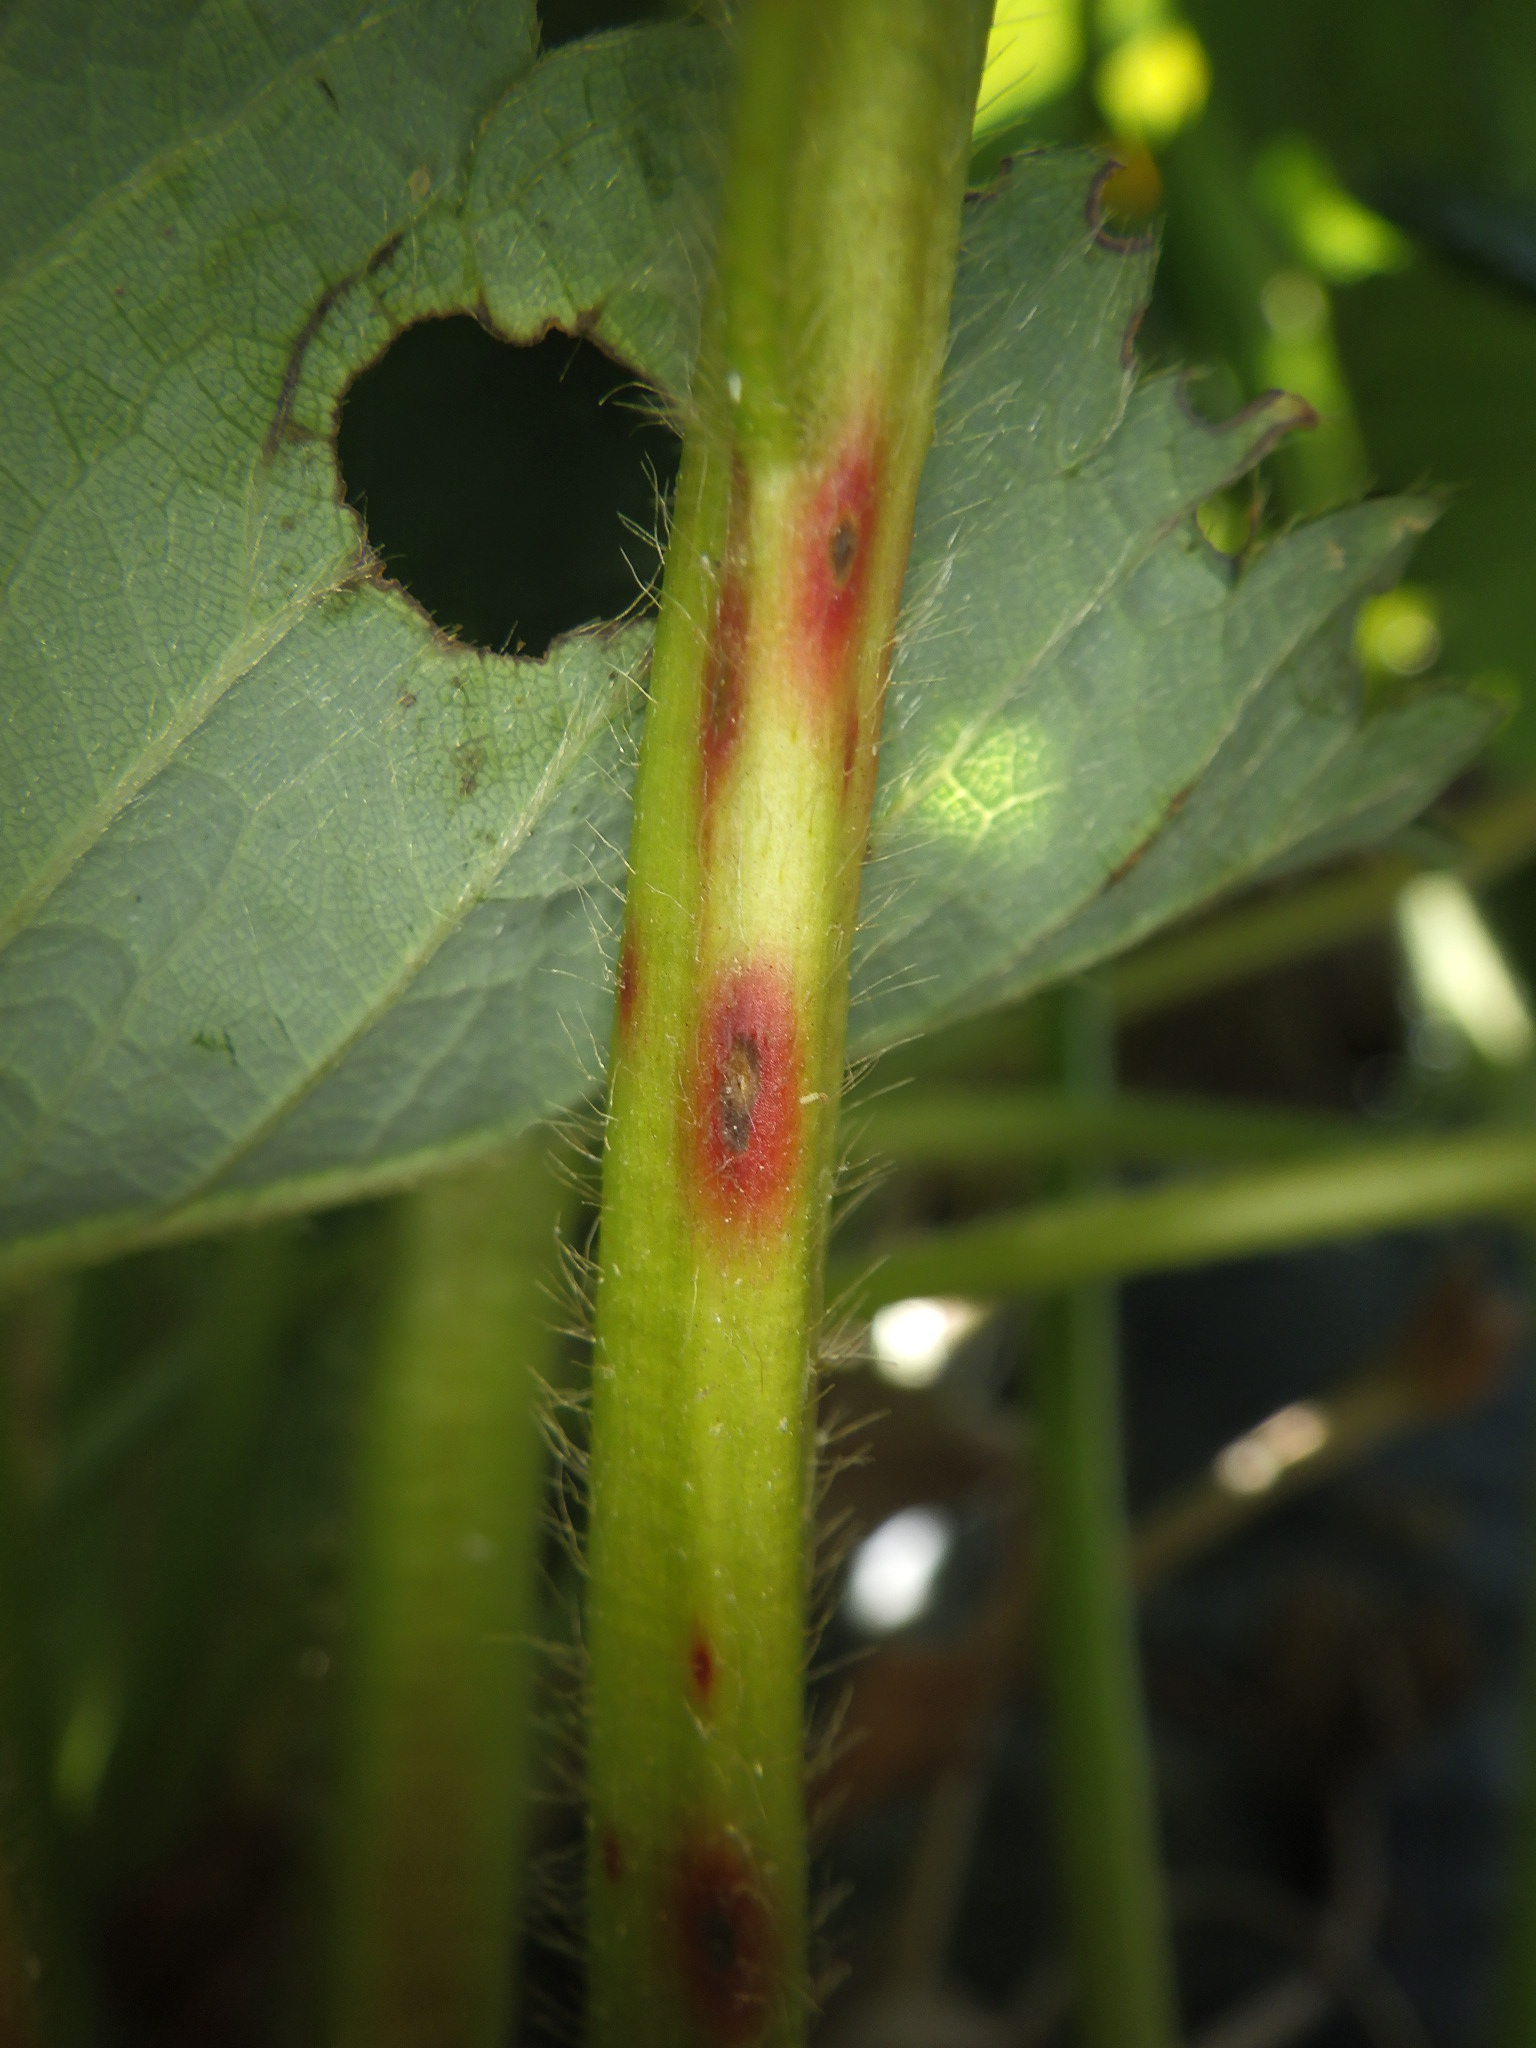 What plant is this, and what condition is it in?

strawberry, leaf scorch, phytophagous
